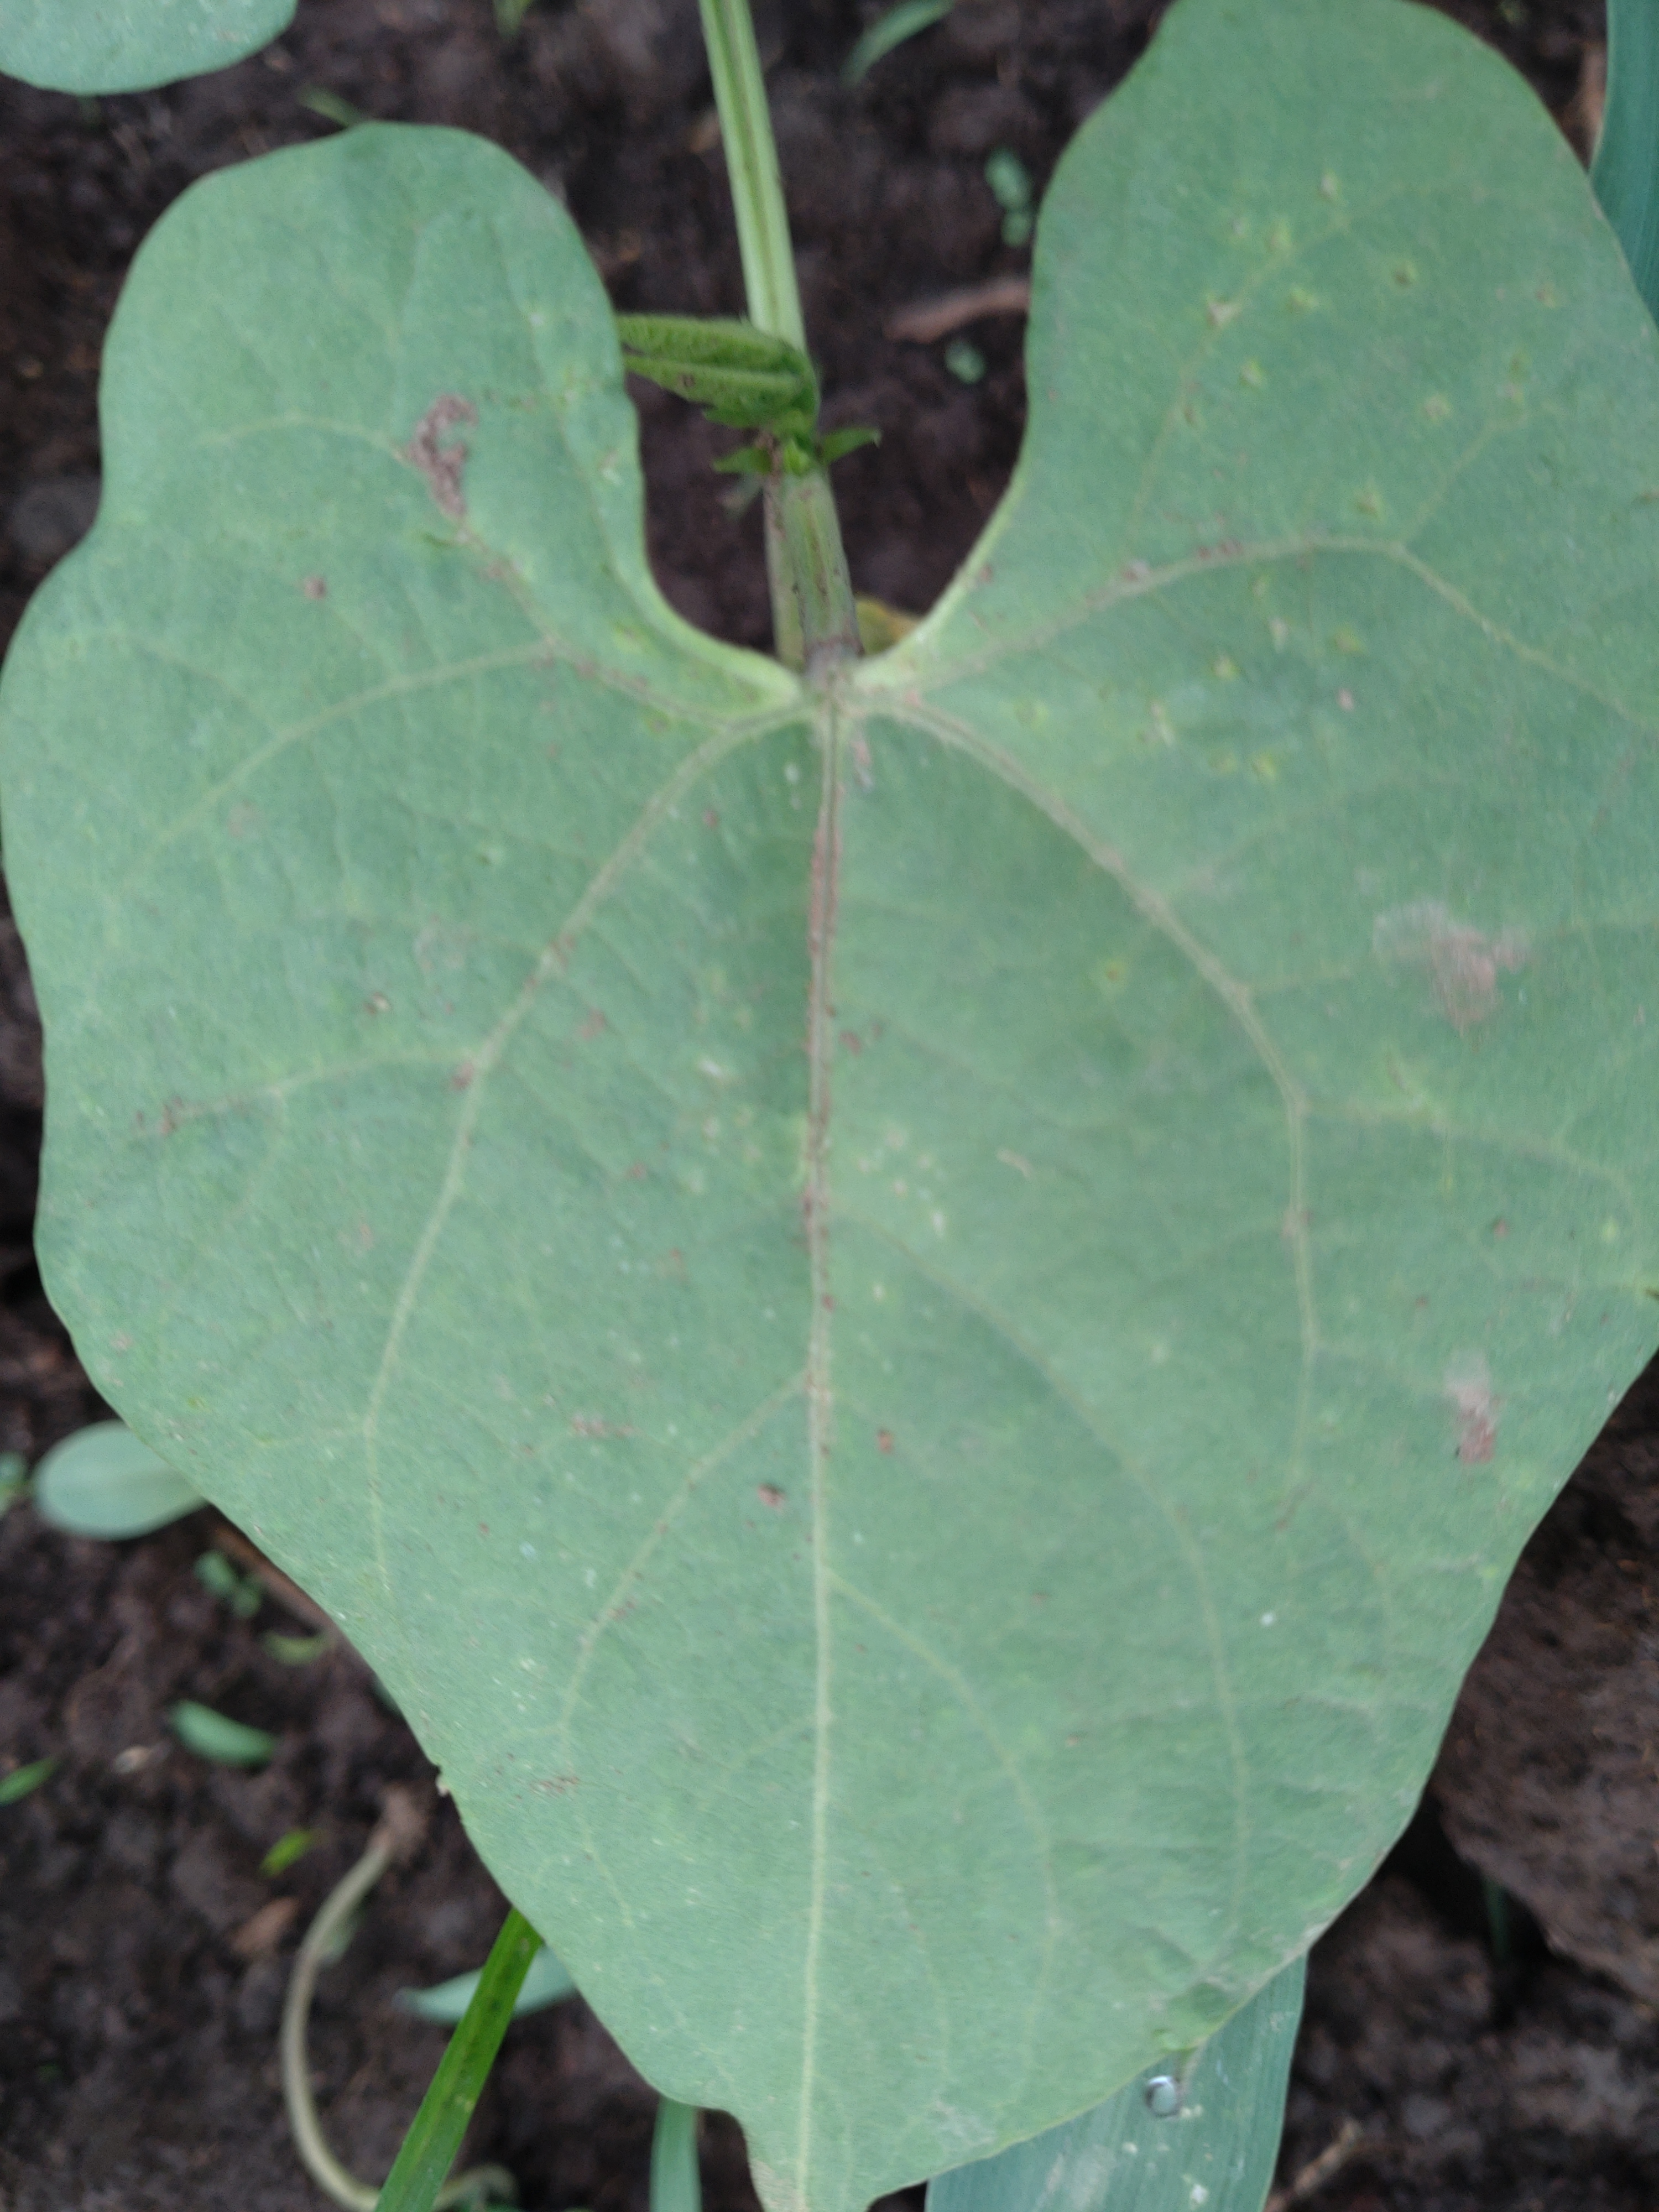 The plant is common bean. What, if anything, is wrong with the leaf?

healthy
